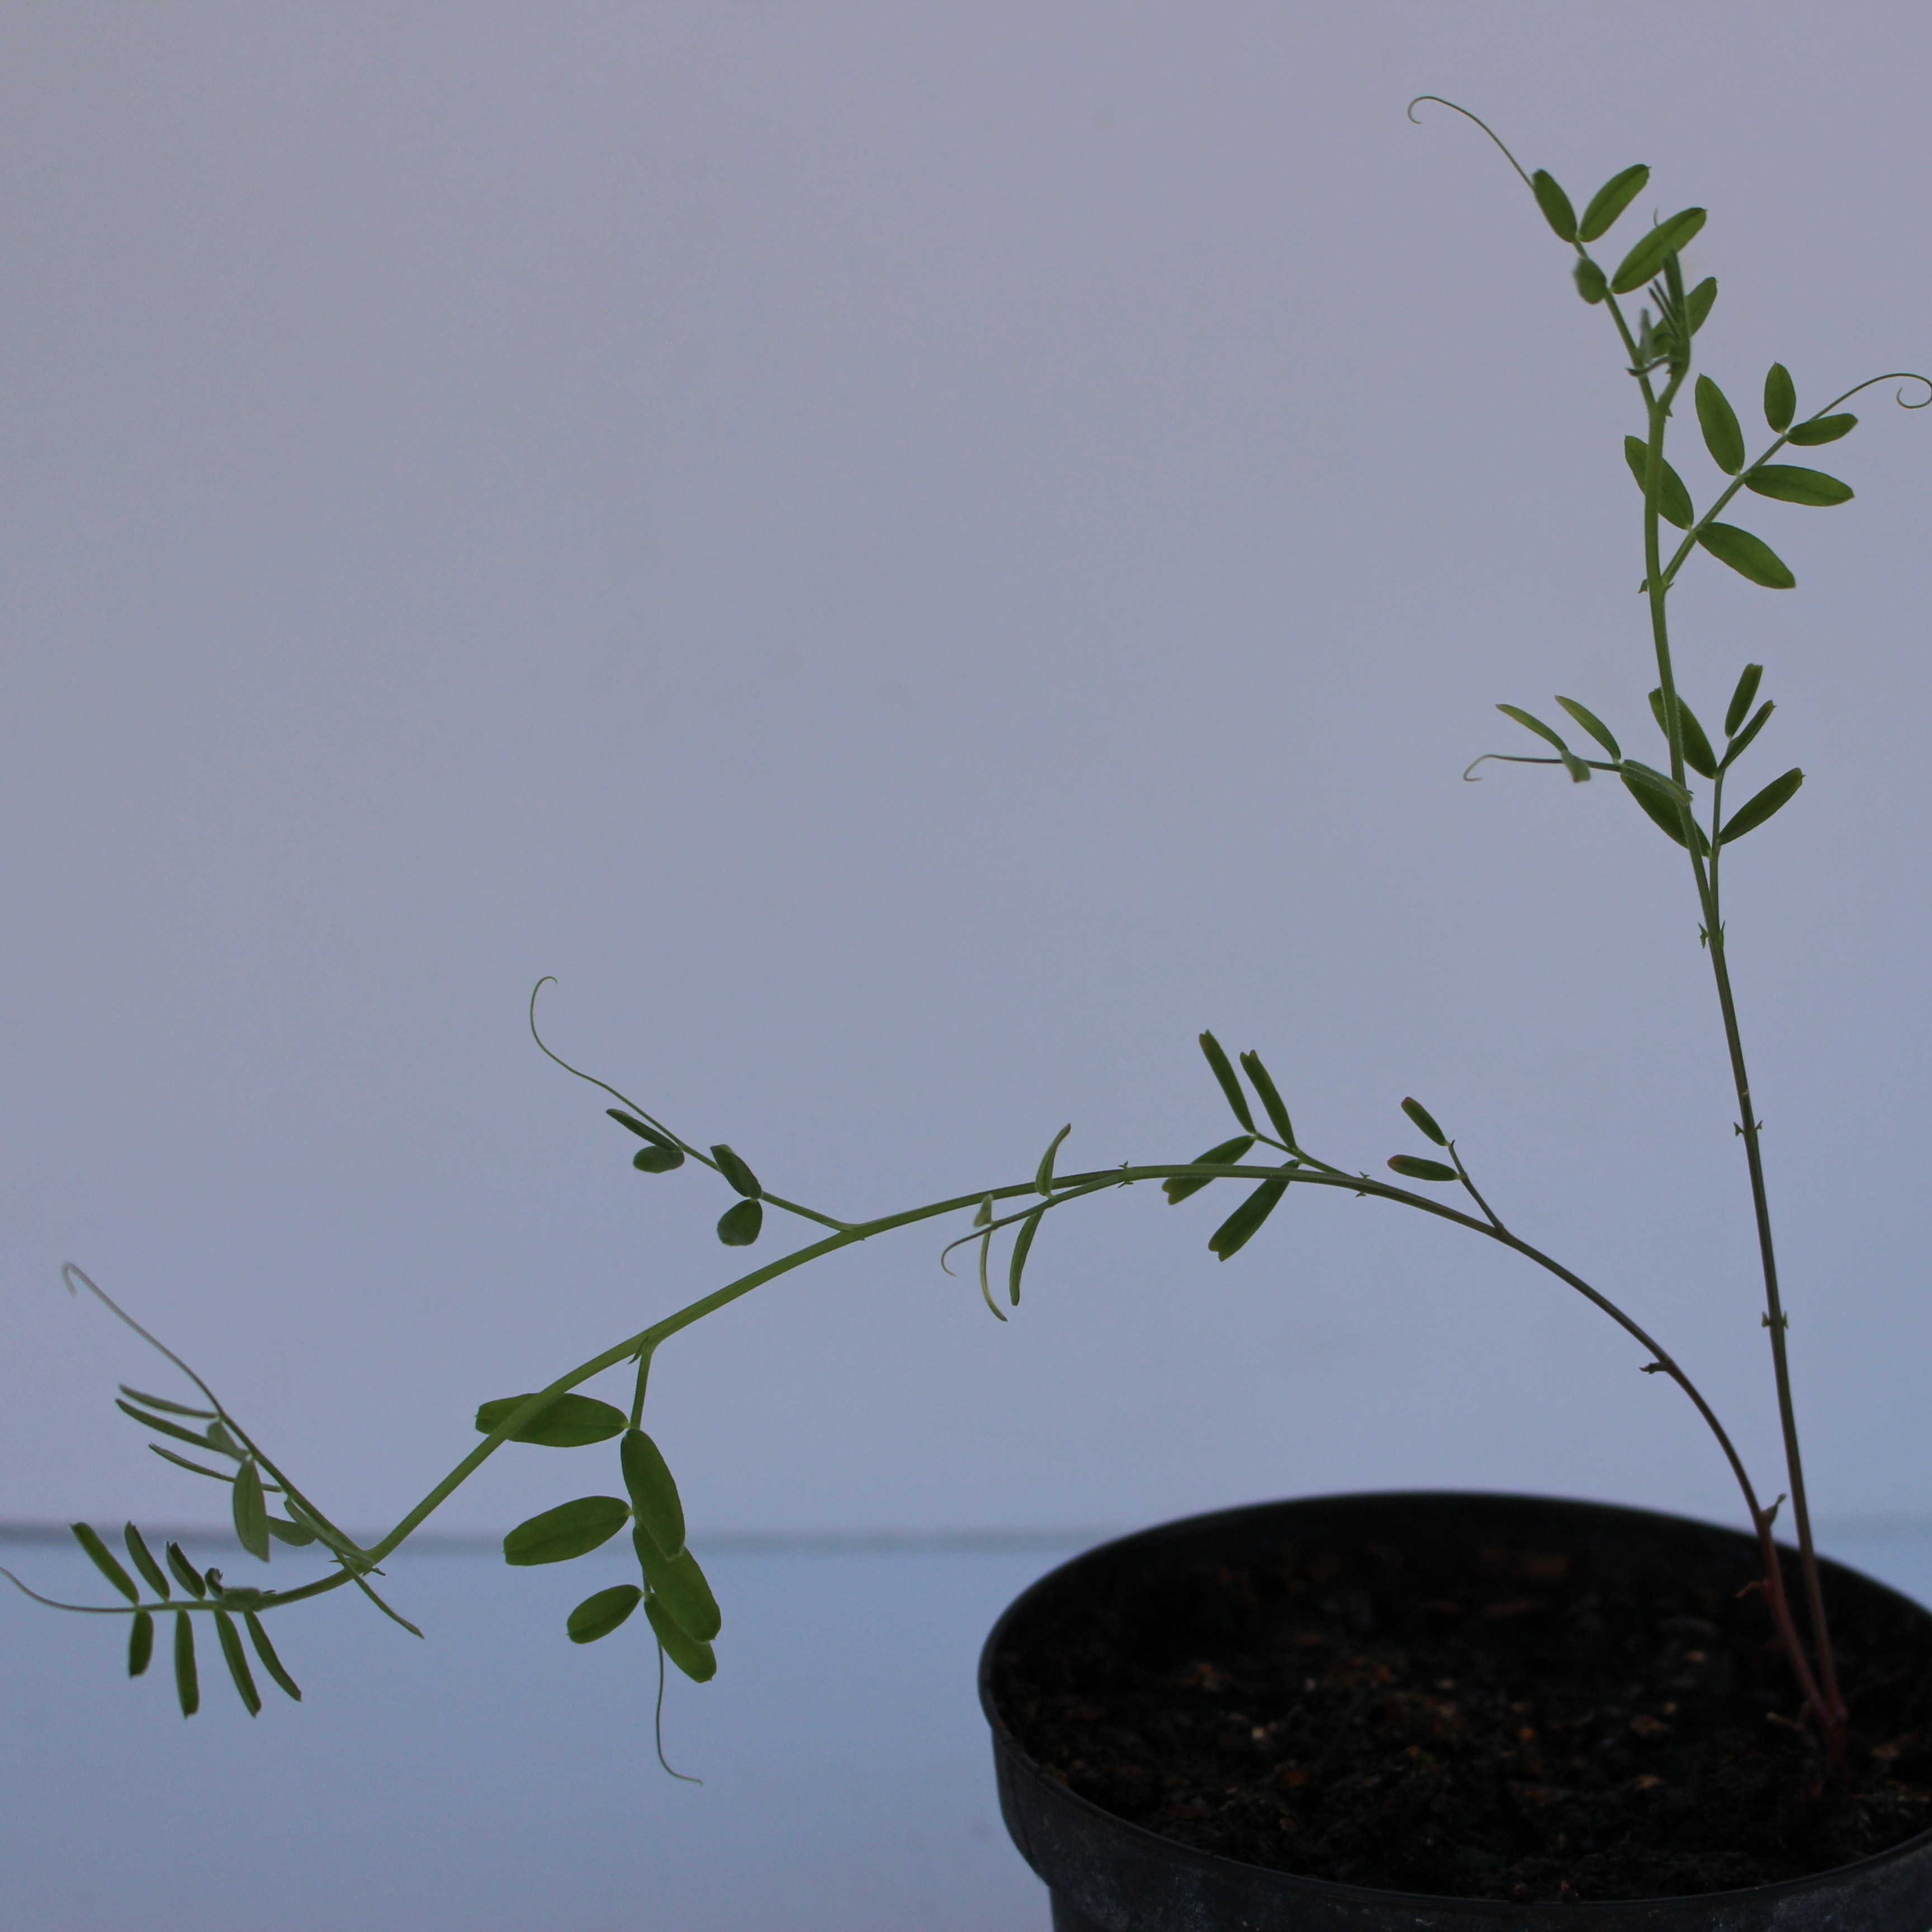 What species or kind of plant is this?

Vicia sativa
